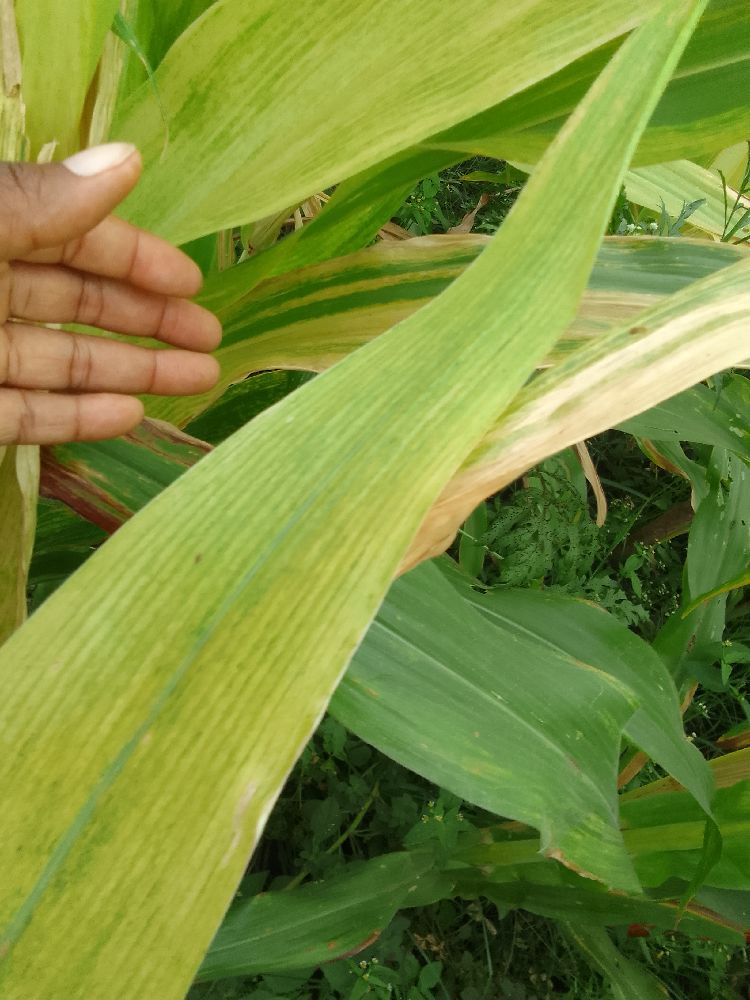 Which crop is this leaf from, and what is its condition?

maize, maize lethal necrosis
